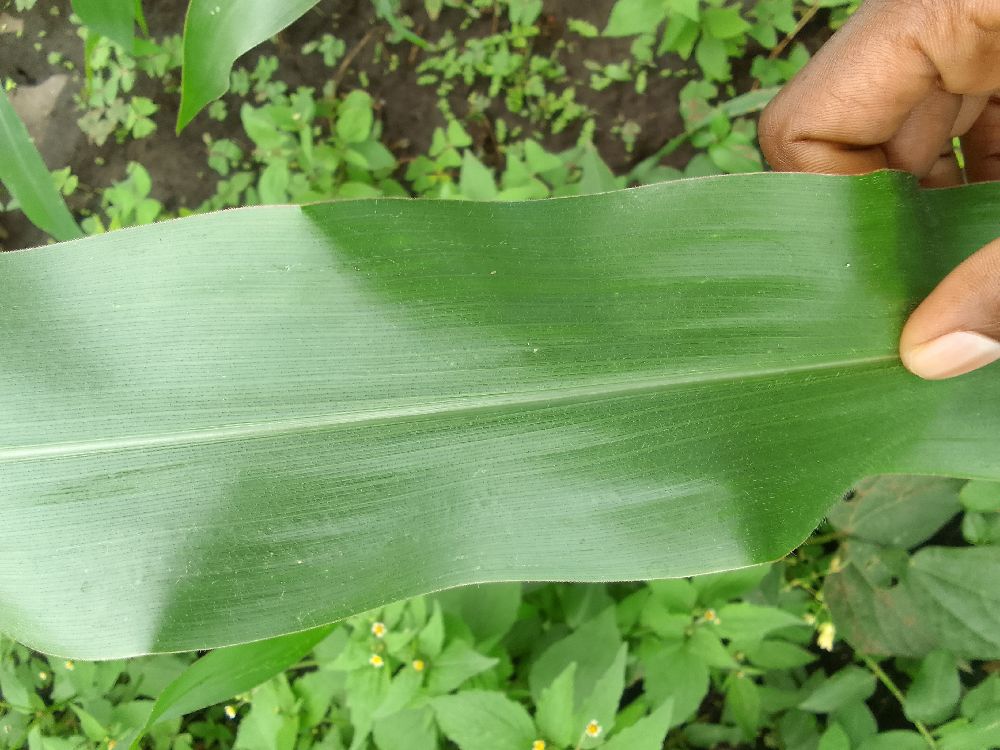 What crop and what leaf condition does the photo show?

maize, healthy
